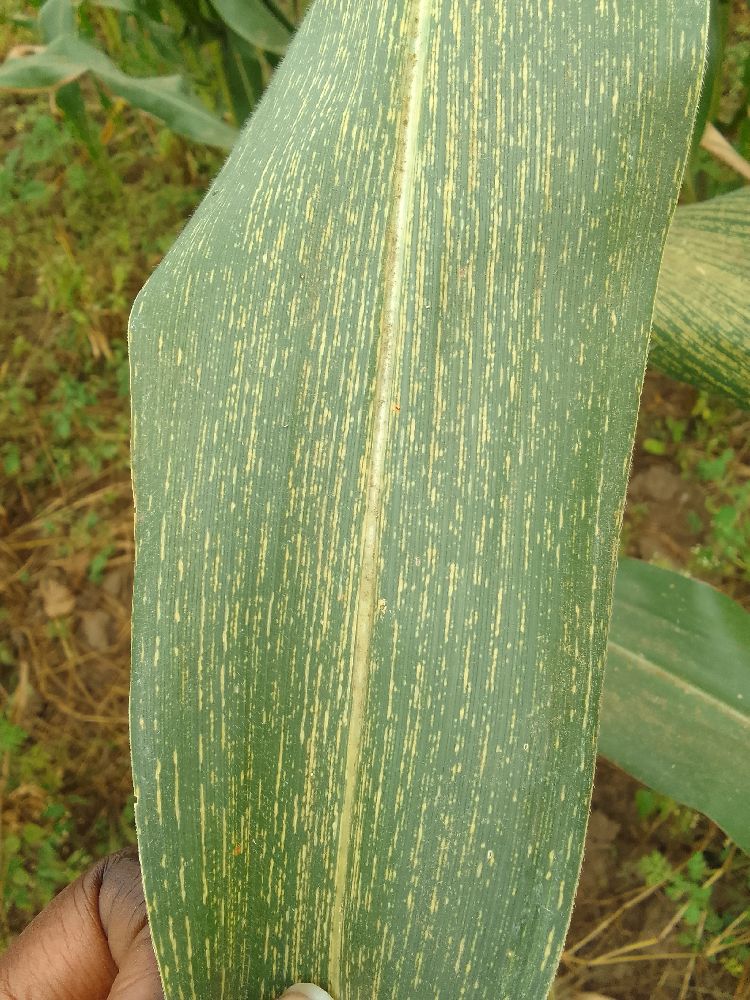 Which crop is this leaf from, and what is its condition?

maize, maize streak virus
